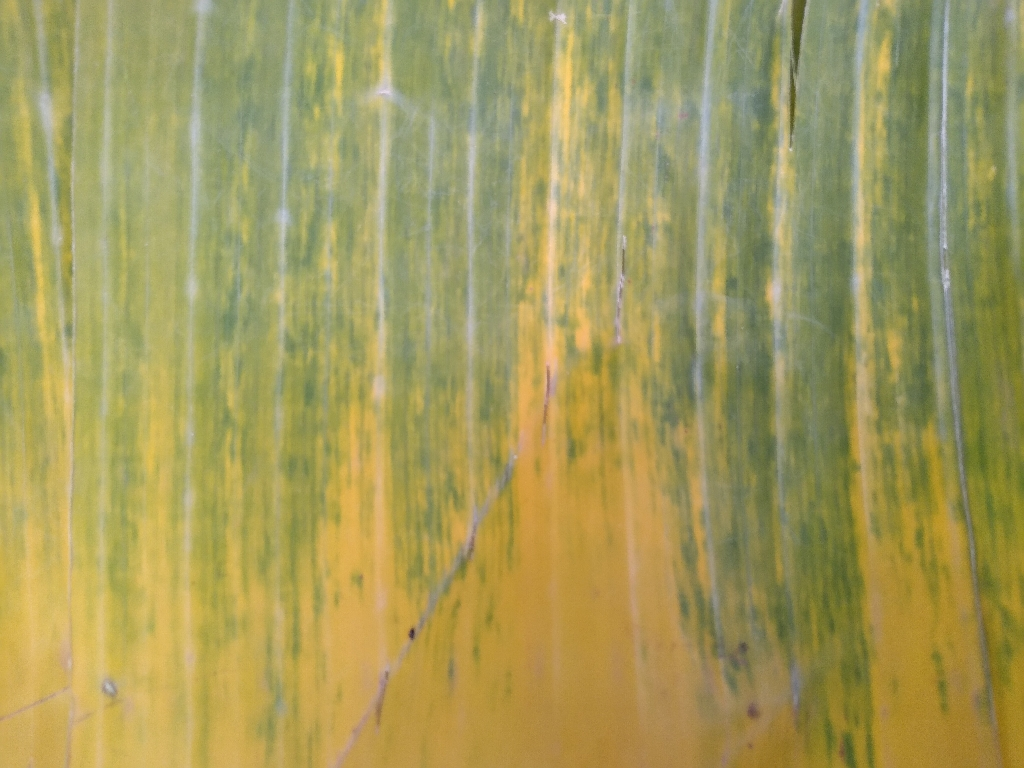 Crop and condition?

banana, fusarium wilt race 1
